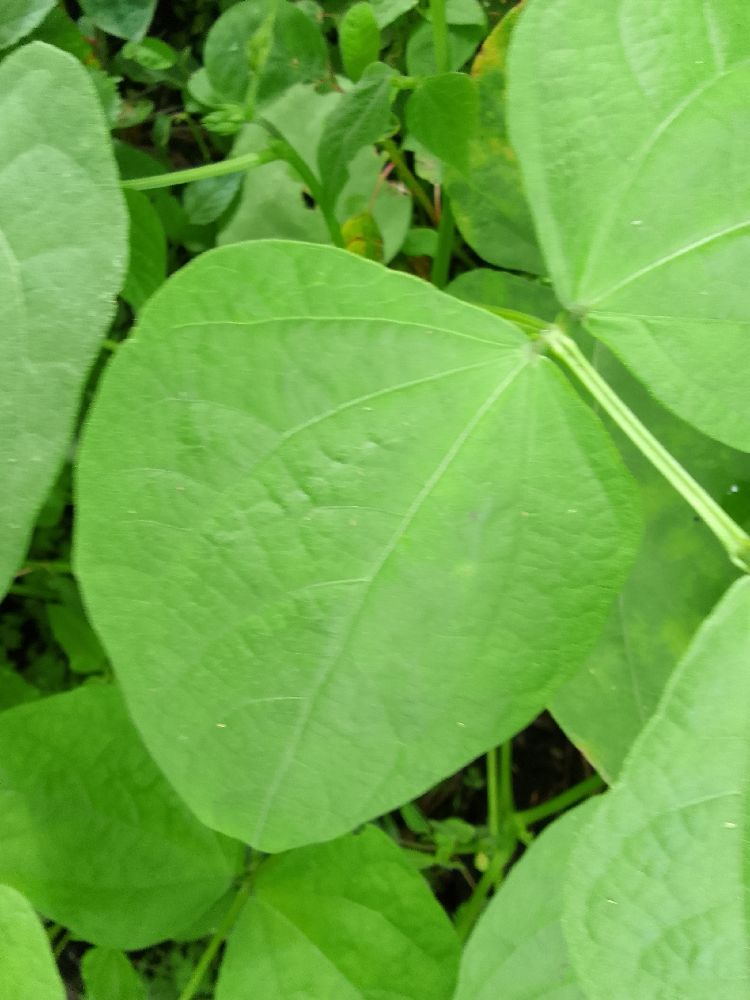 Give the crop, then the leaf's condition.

common bean, healthy
